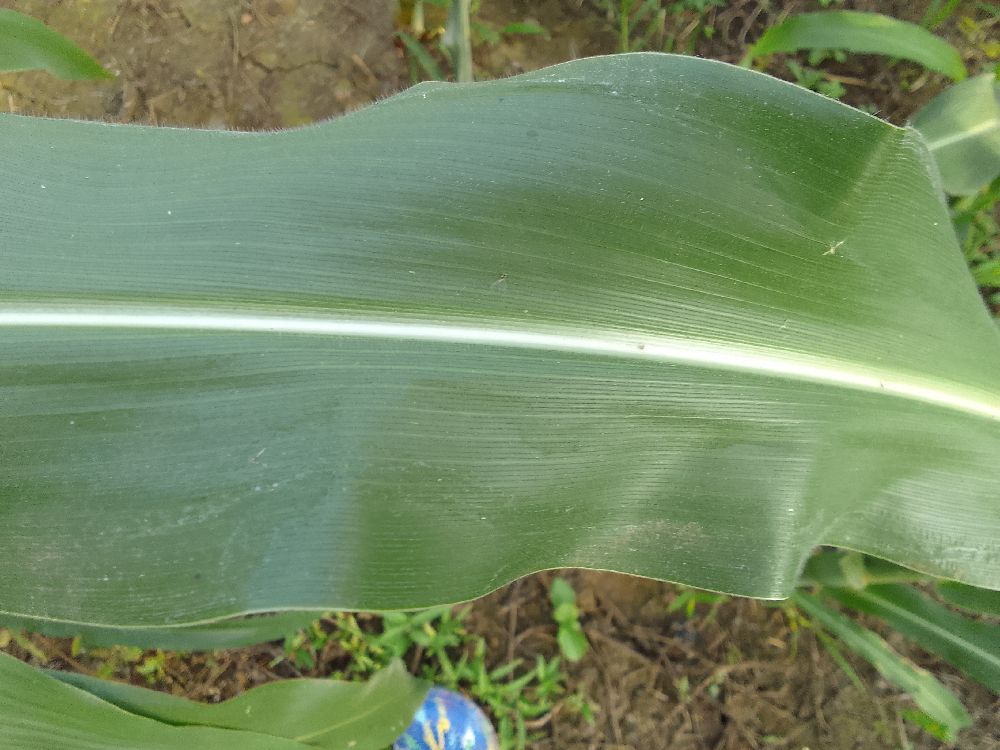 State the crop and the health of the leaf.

maize, healthy
